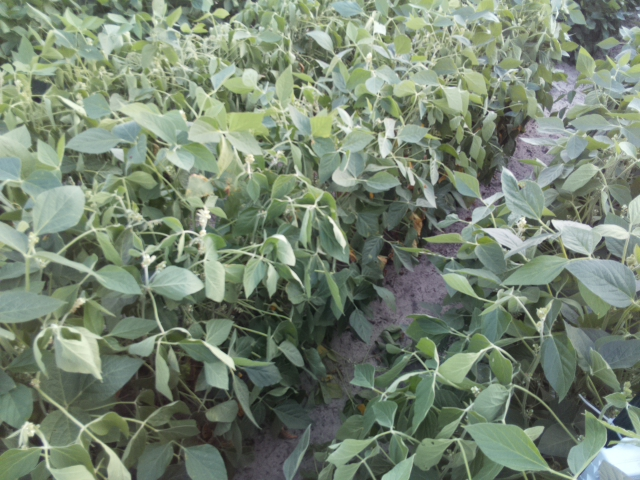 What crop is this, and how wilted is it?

soybean, moderate turgor loss in upper canopy
